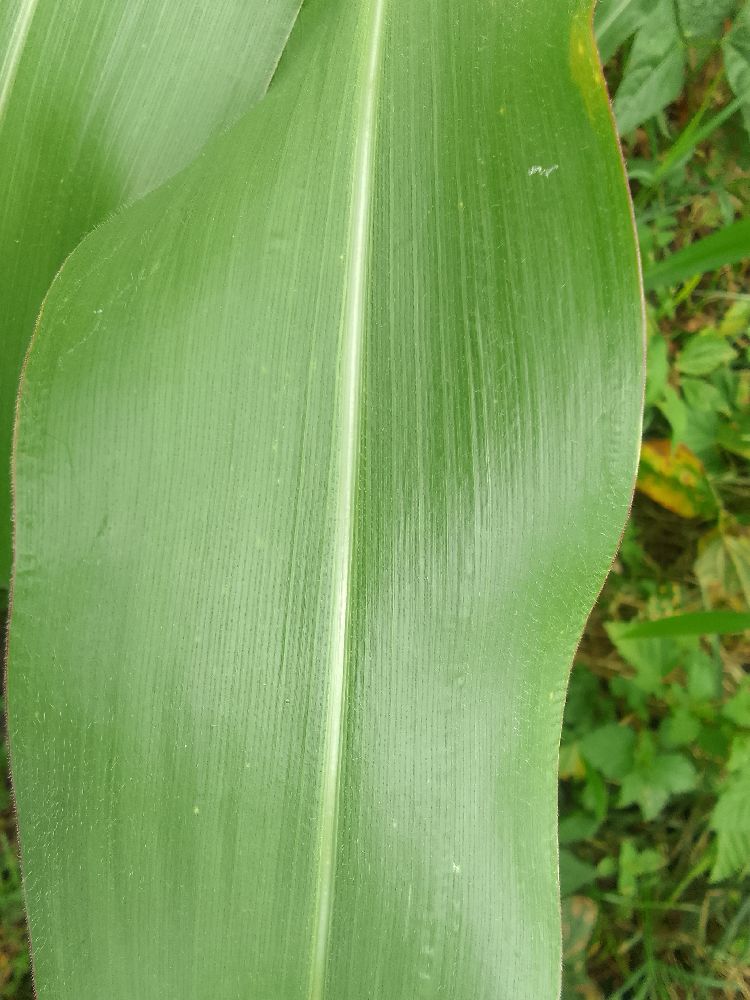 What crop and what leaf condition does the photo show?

maize, healthy
